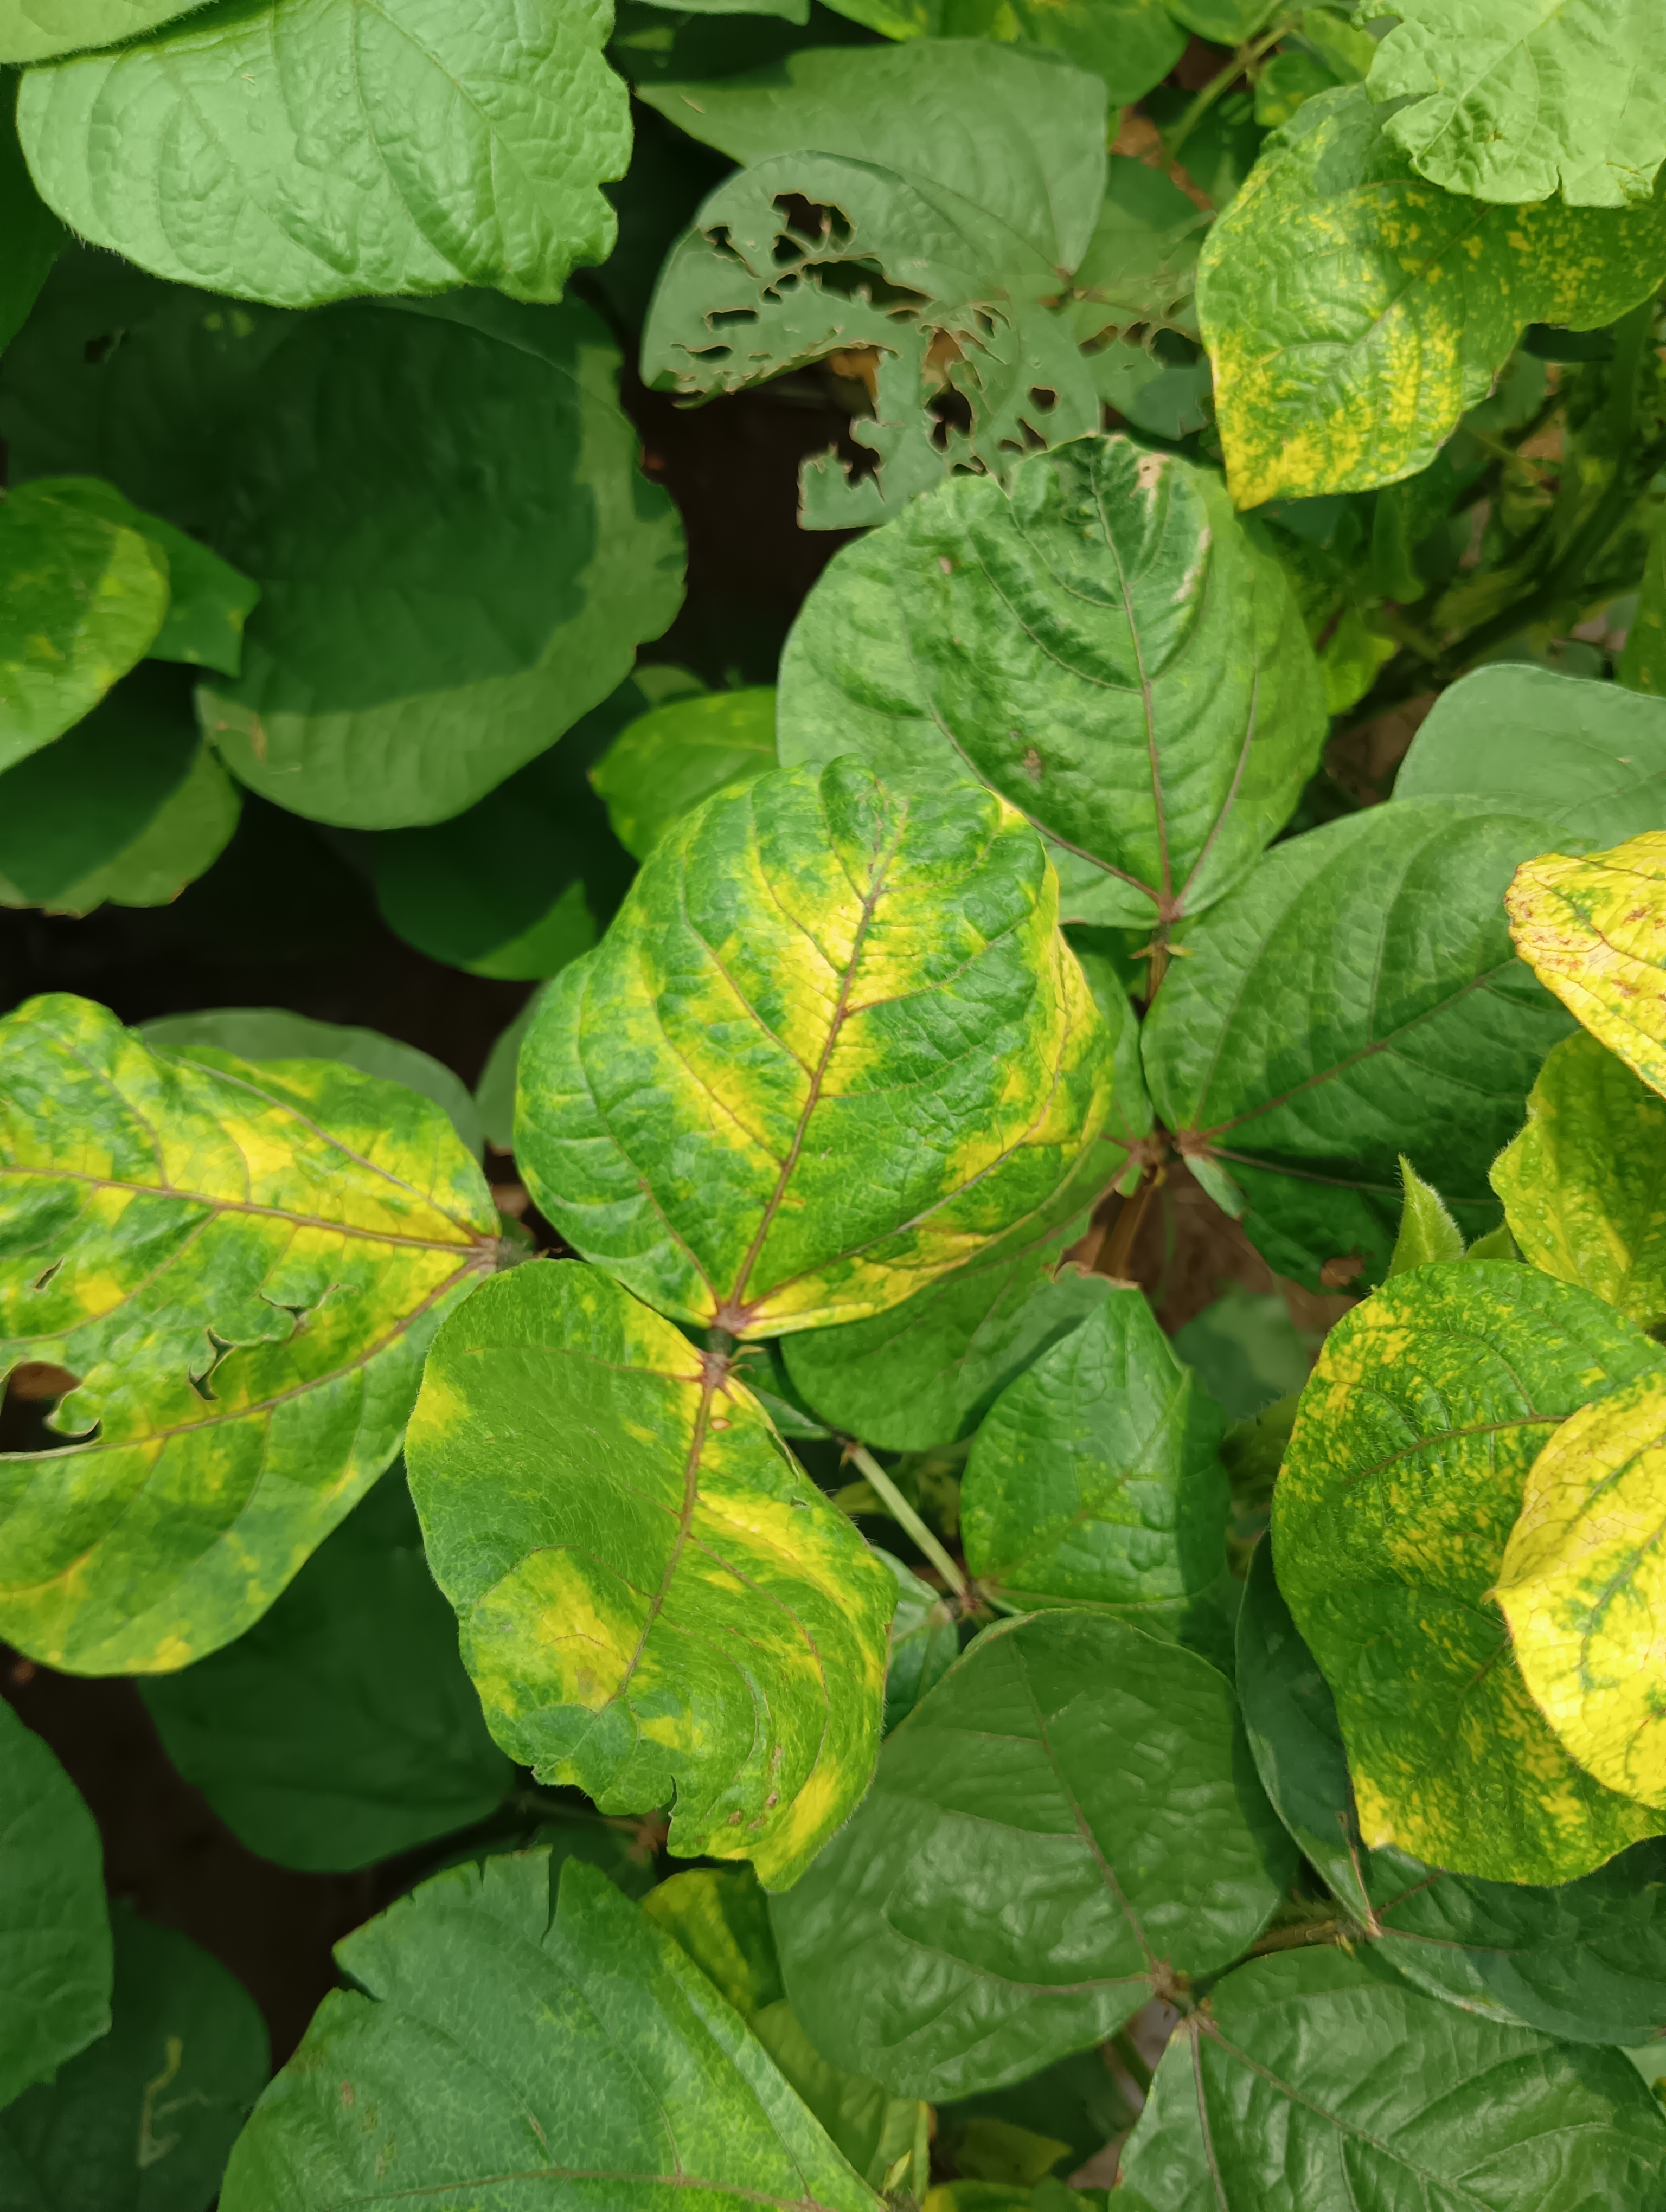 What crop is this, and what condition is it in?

mungbean, yellow mosaic
